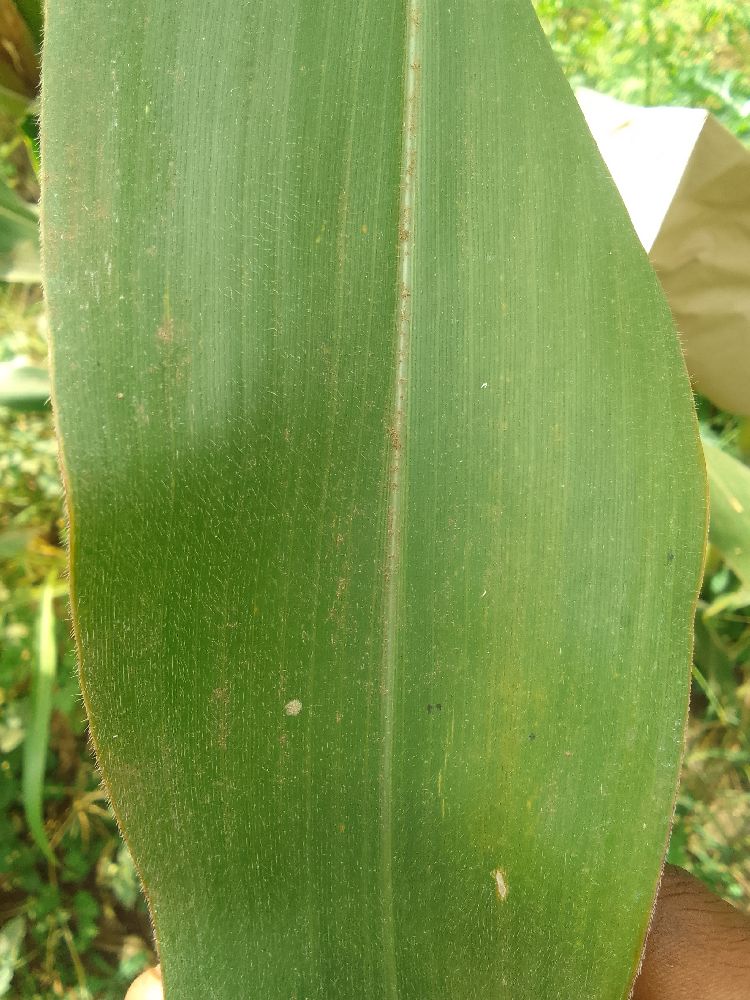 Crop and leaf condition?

maize, healthy
